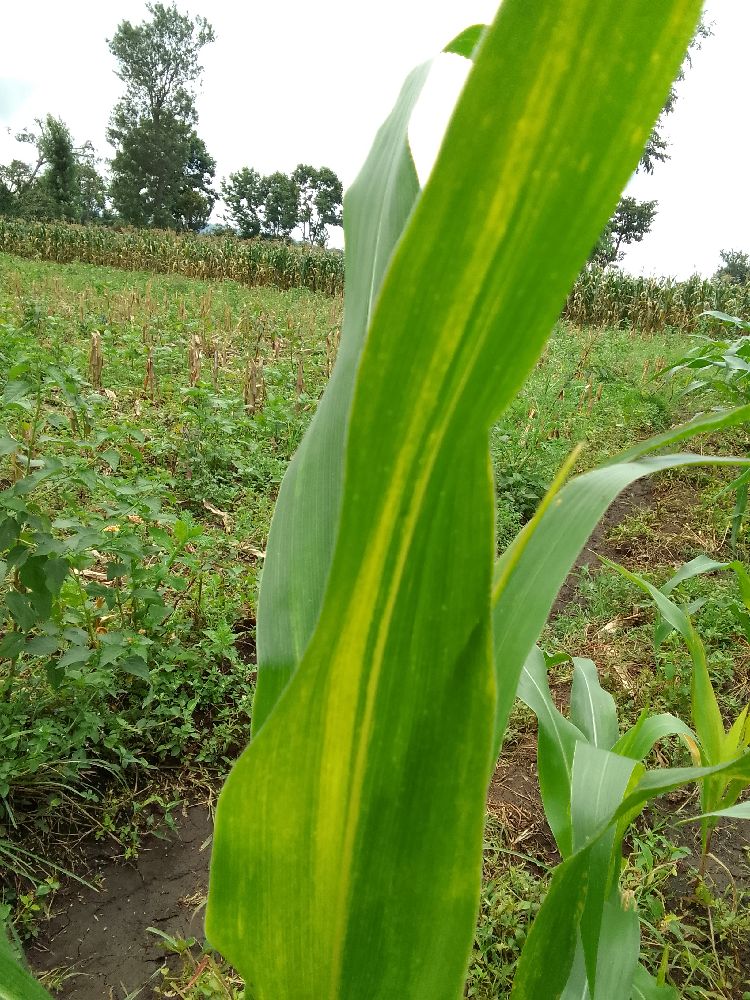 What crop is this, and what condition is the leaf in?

maize, maize lethal necrosis
